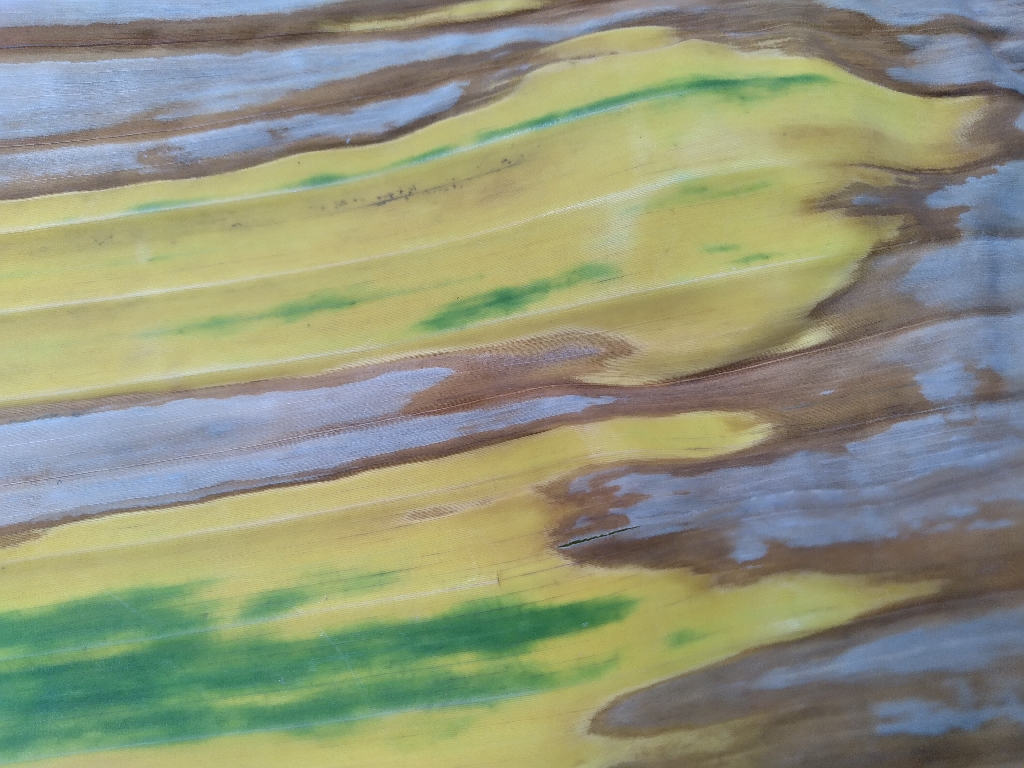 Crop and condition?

banana, fusarium wilt race 1
